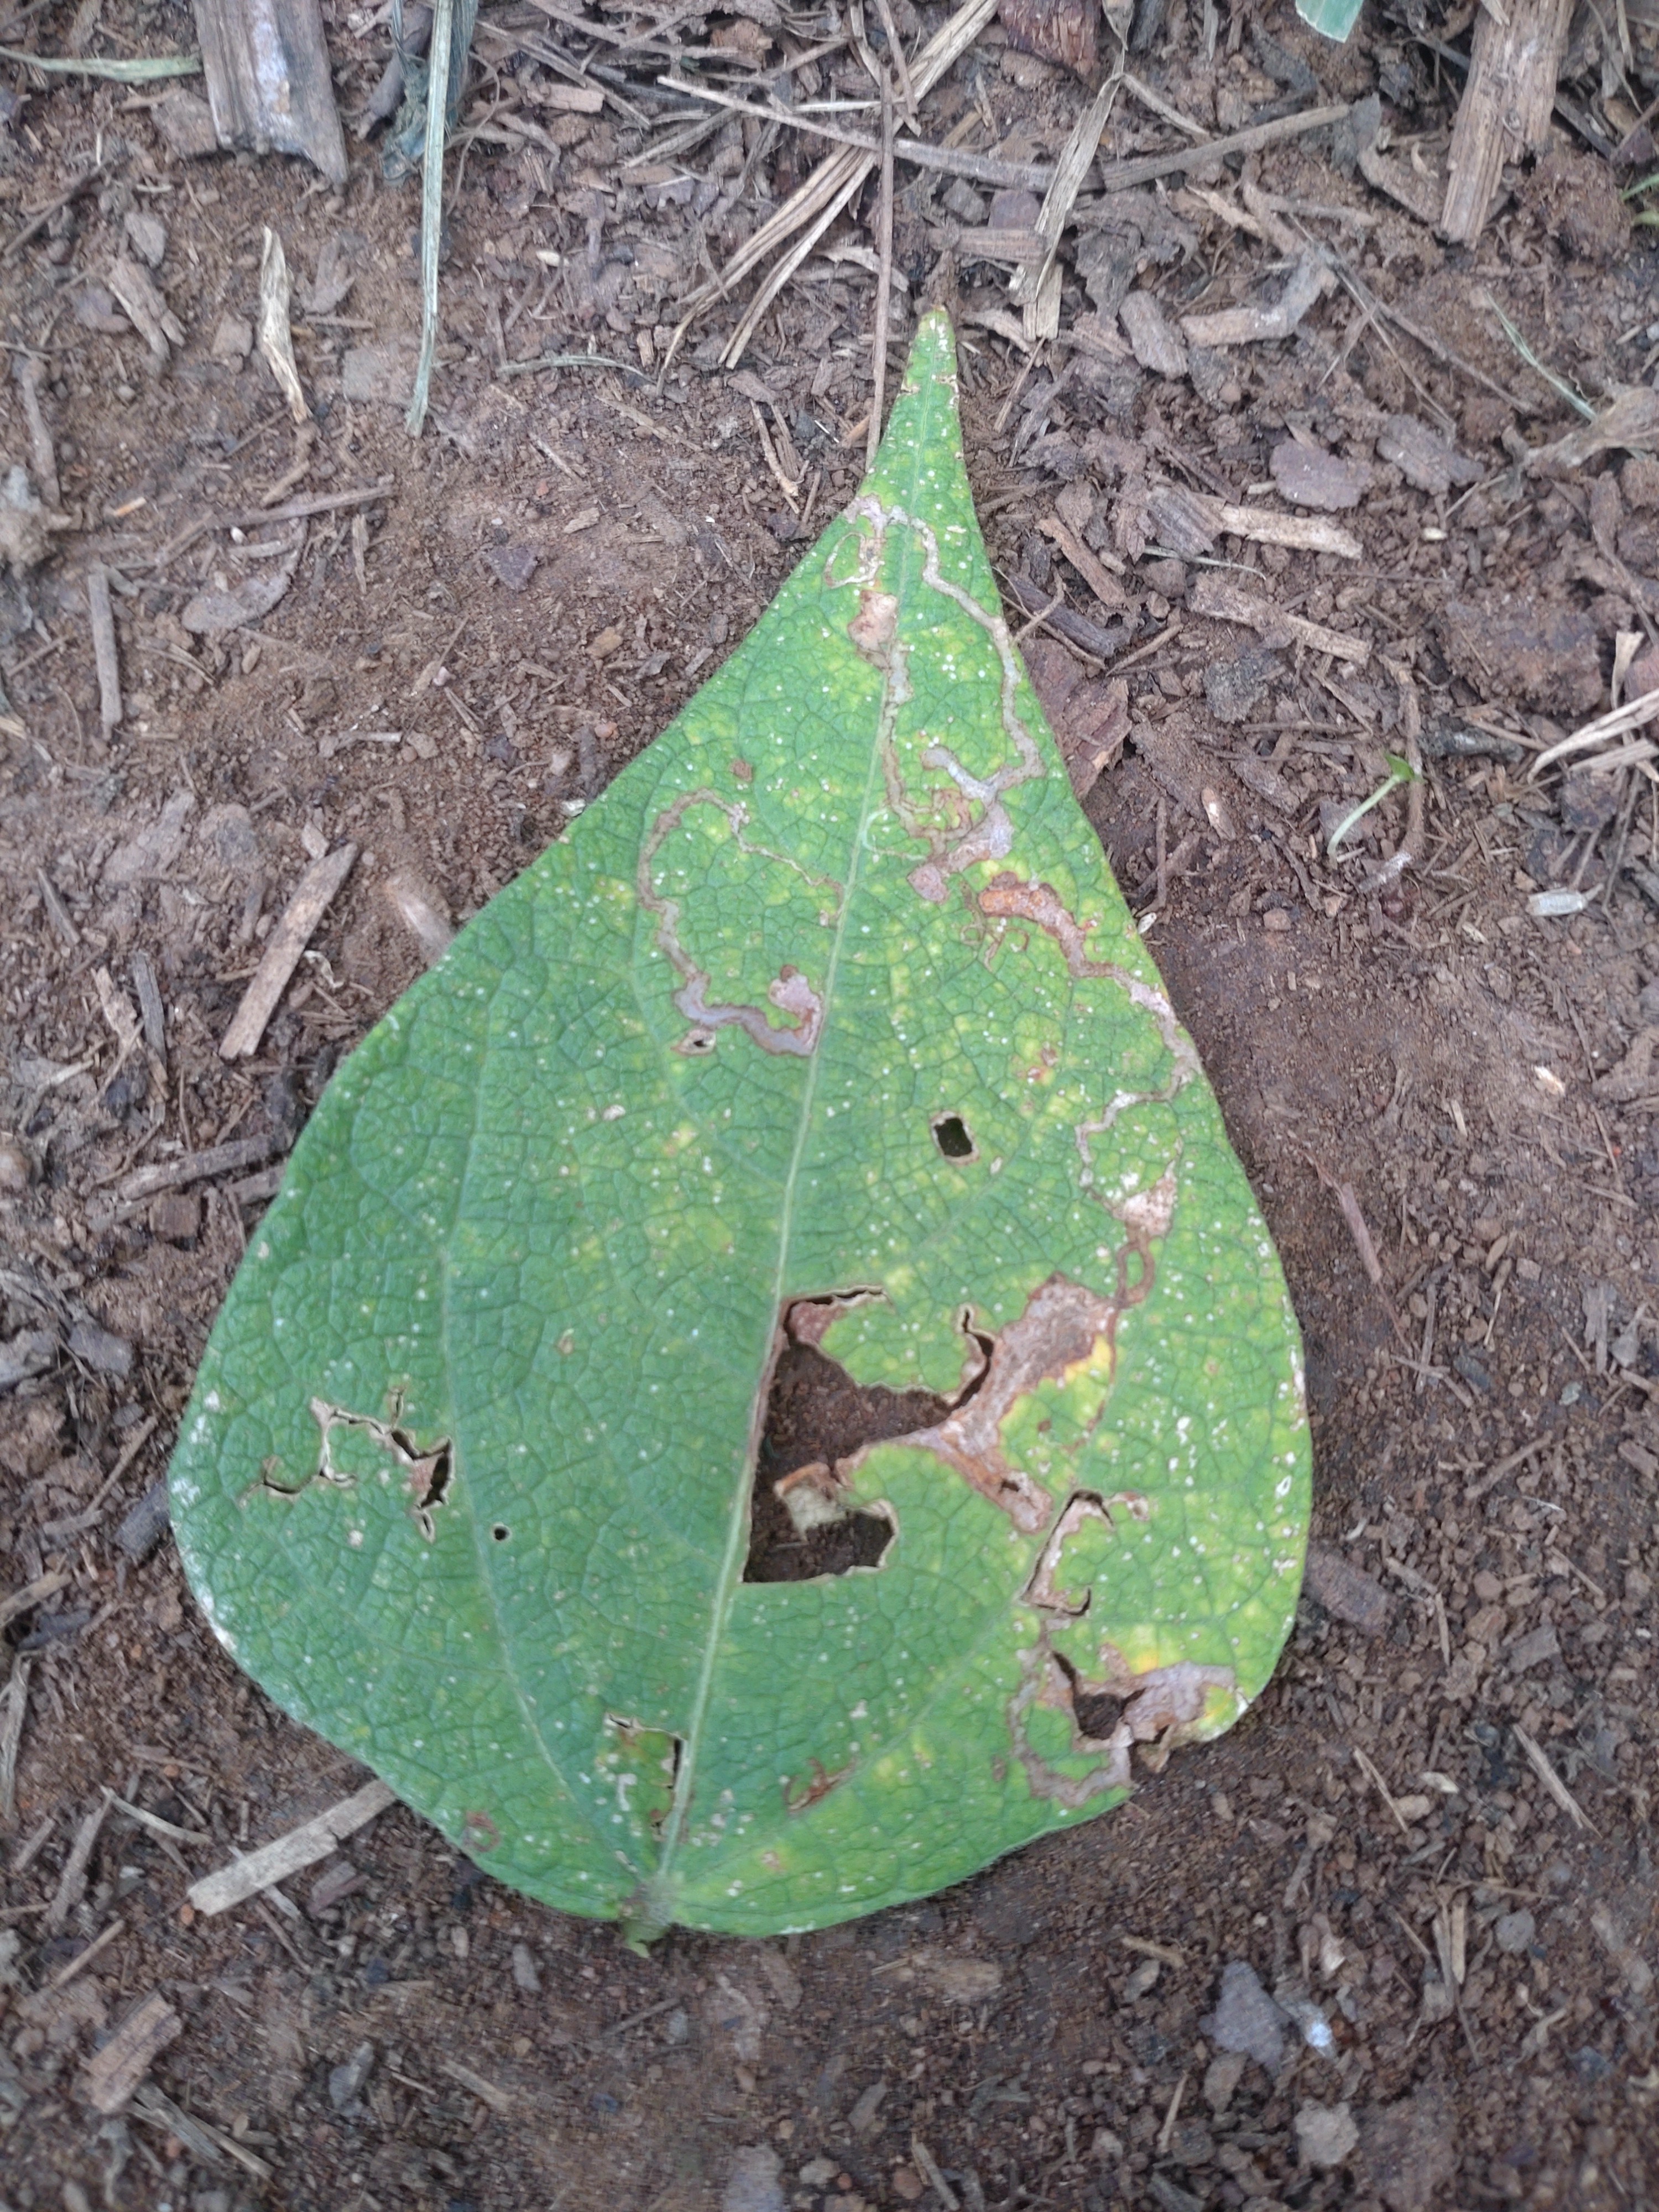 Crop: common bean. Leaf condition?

anthracnose
